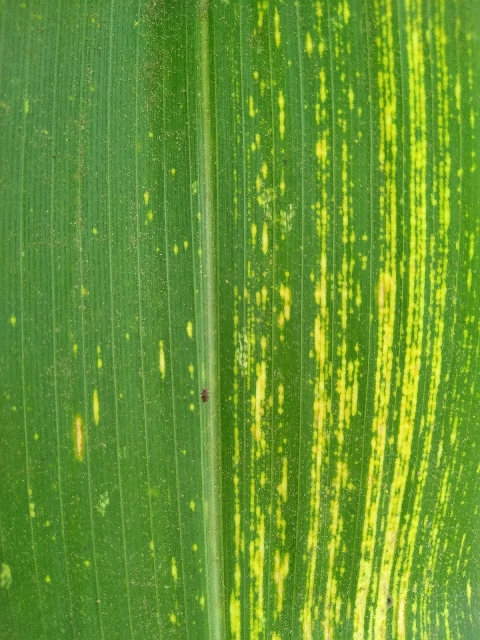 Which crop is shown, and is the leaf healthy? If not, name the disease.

maize, maize streak virus
